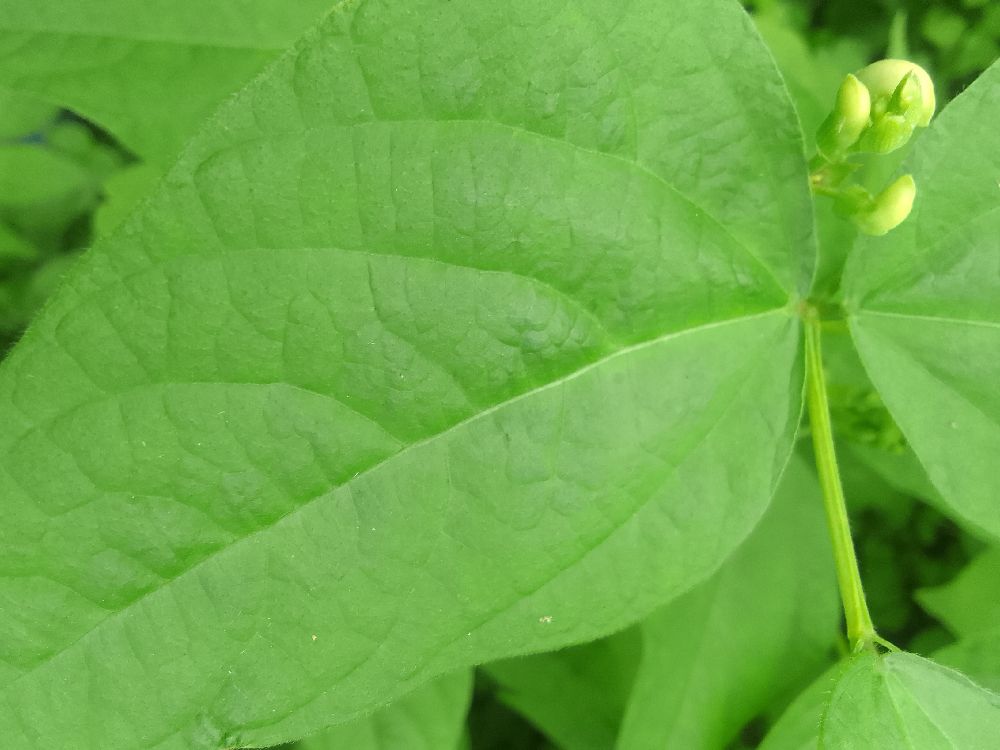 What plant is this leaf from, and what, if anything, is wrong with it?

common bean, healthy
